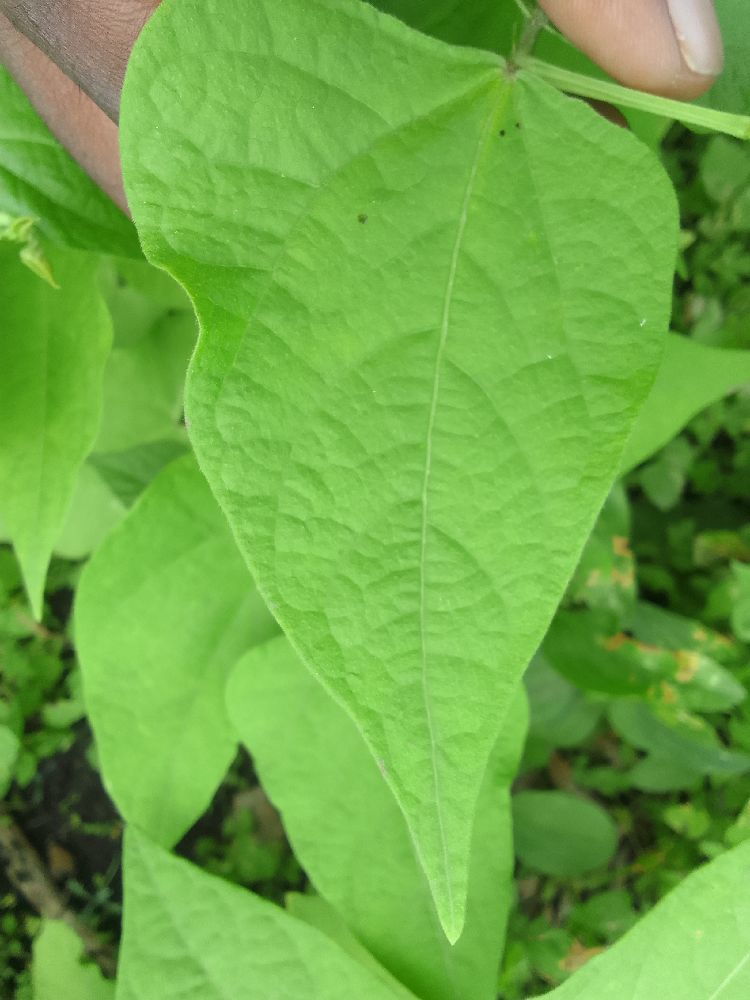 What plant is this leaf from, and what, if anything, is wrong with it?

common bean, healthy
